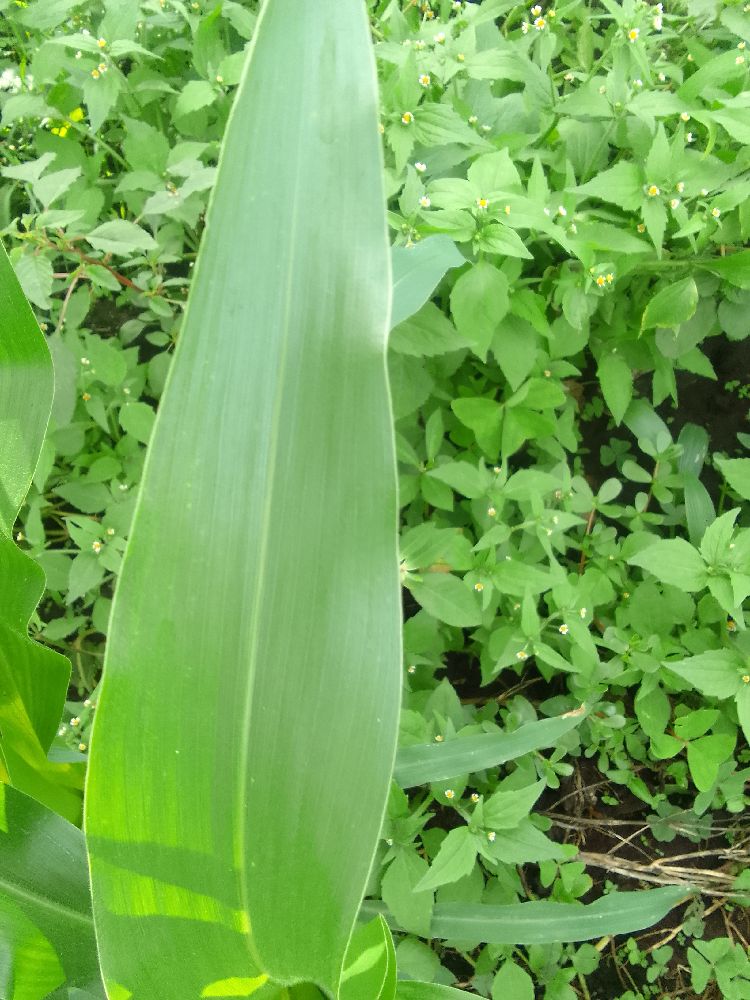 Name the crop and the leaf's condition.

maize, healthy
